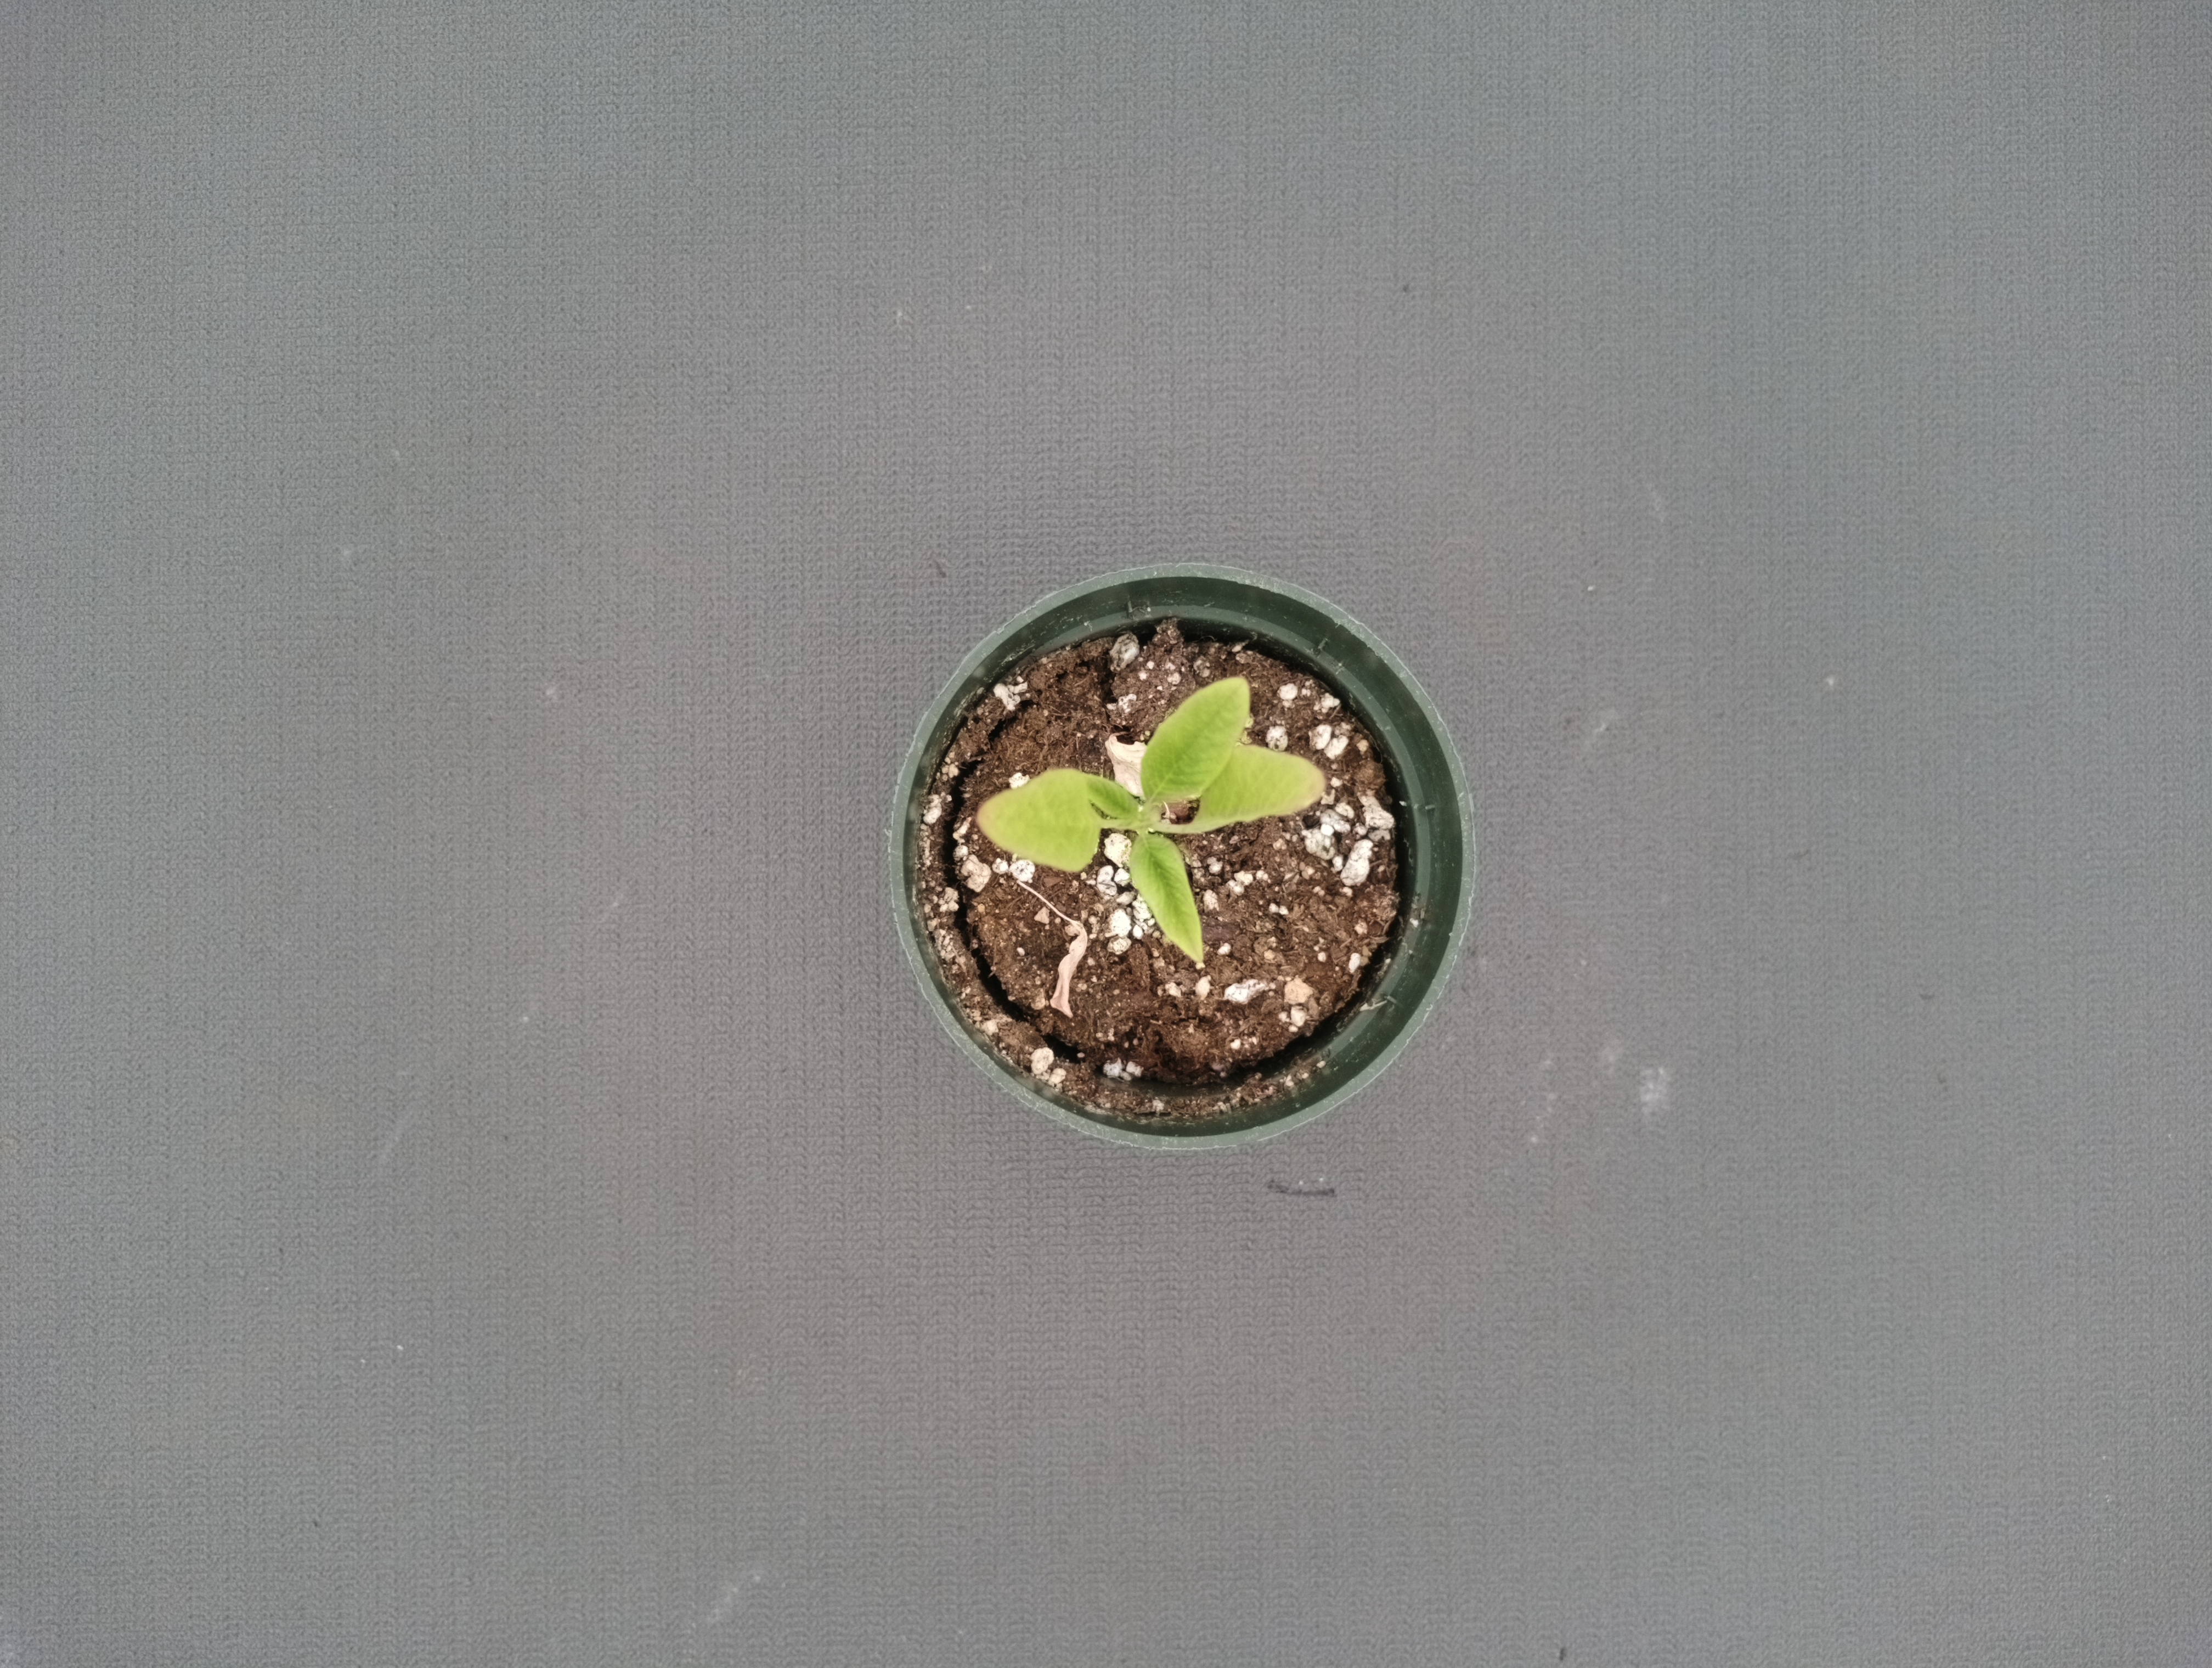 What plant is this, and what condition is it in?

waterhemp, chlorosis only
